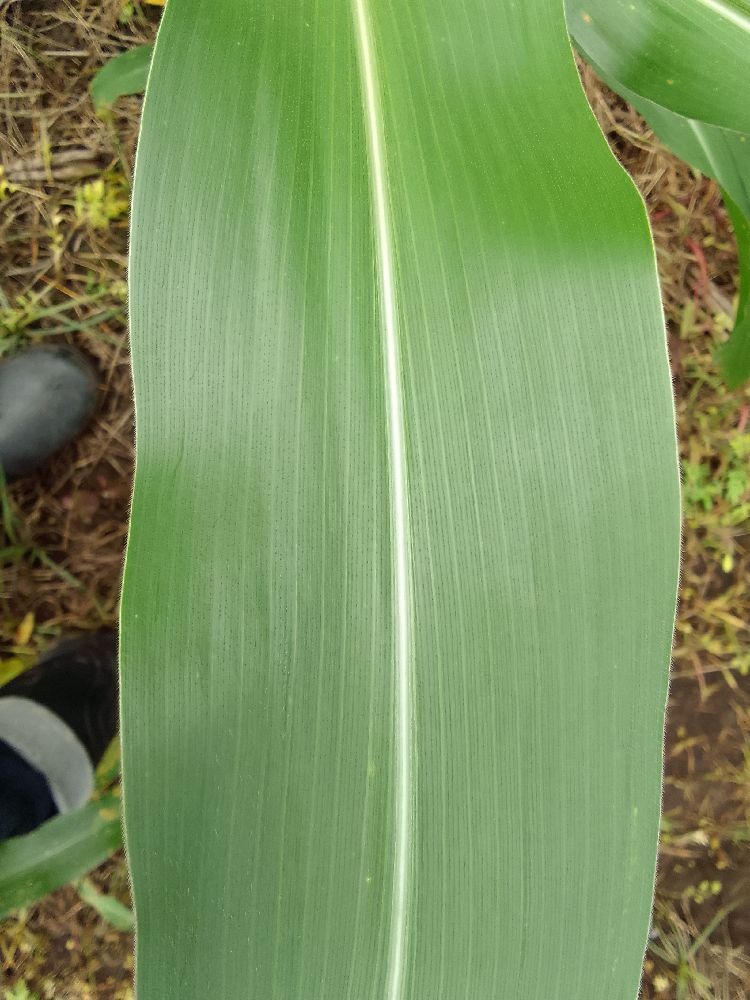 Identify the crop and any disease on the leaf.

maize, healthy
